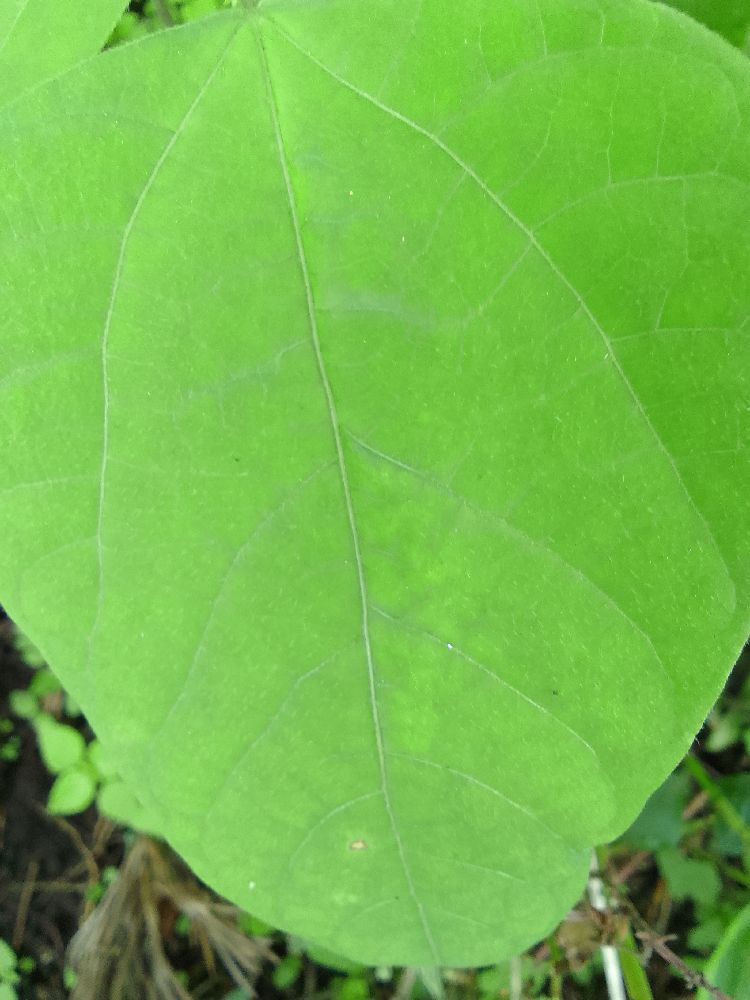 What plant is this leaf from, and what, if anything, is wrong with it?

common bean, healthy
